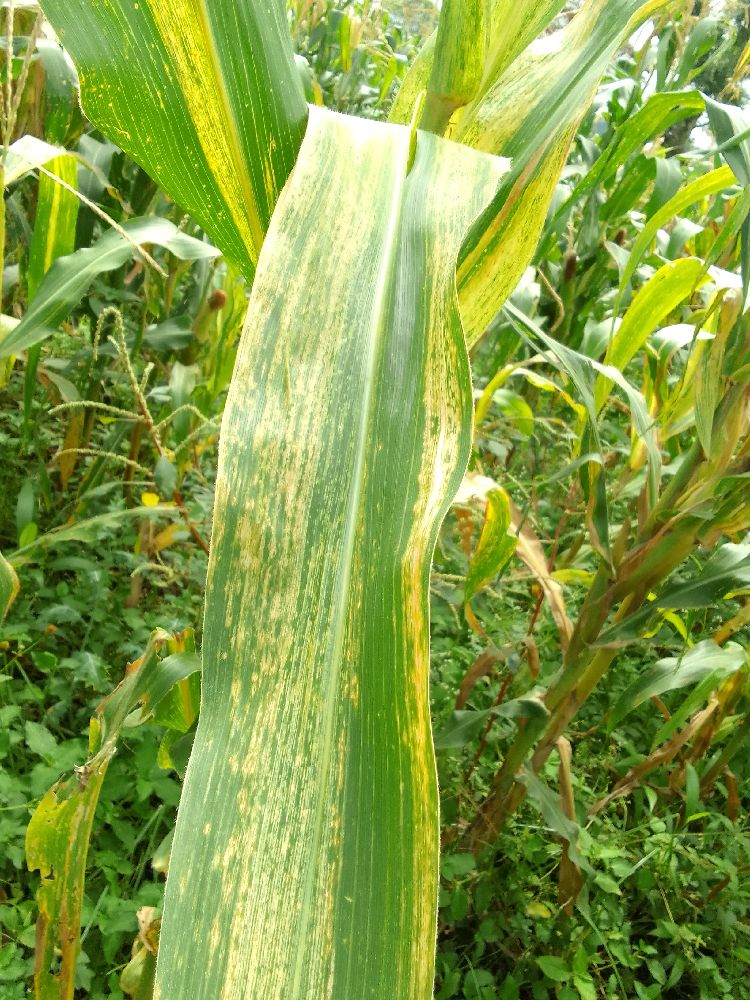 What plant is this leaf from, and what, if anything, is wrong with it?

maize, maize lethal necrosis
